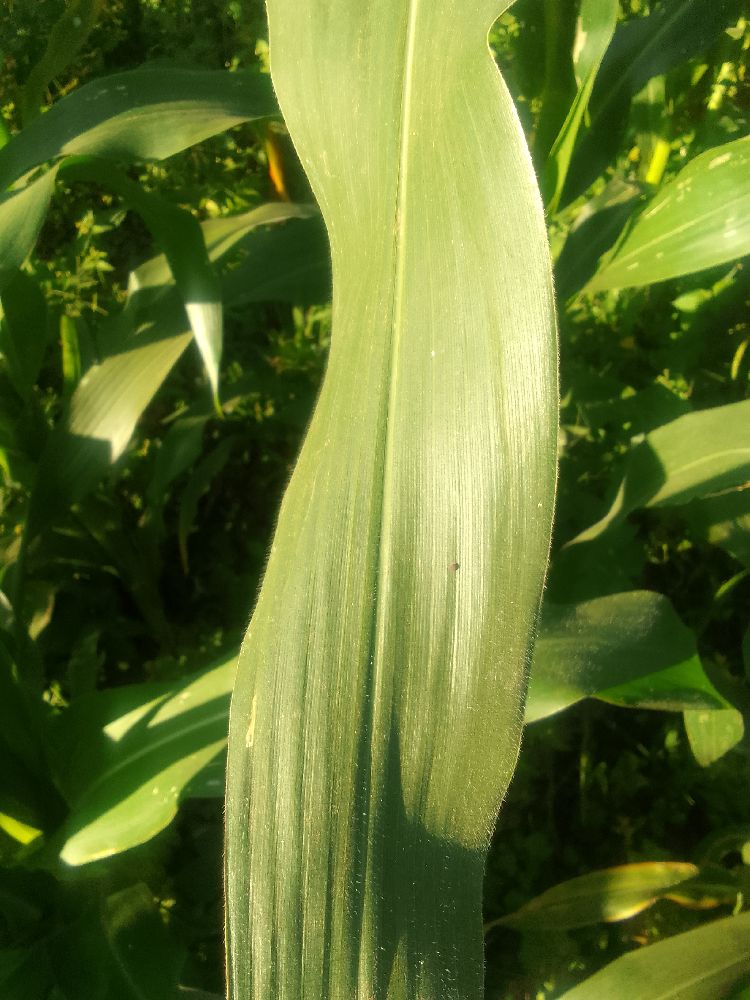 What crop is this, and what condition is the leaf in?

maize, healthy
